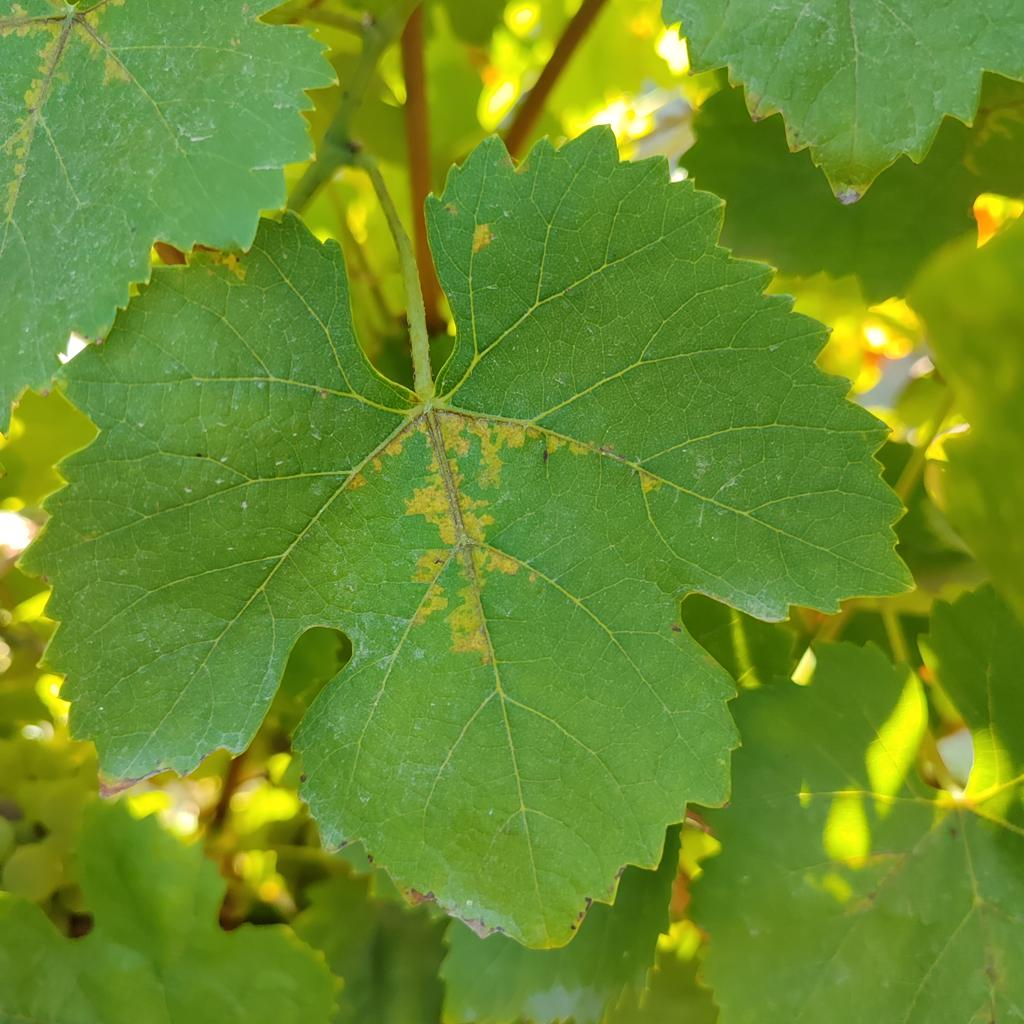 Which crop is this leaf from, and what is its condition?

grapevine, downy mildew
